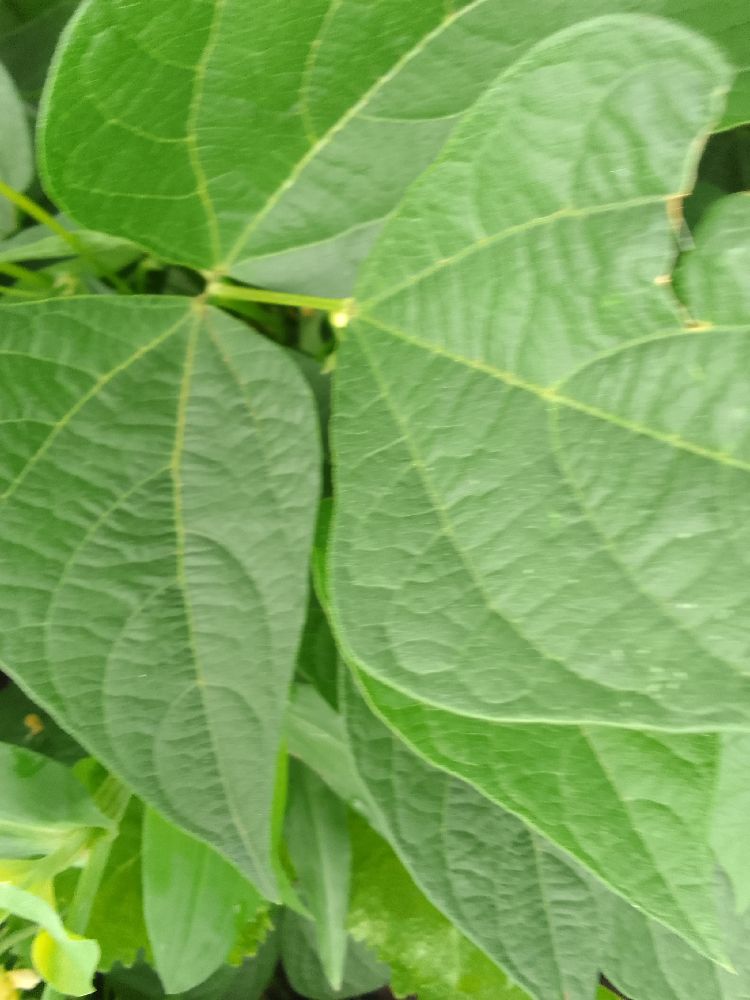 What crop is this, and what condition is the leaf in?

common bean, healthy
